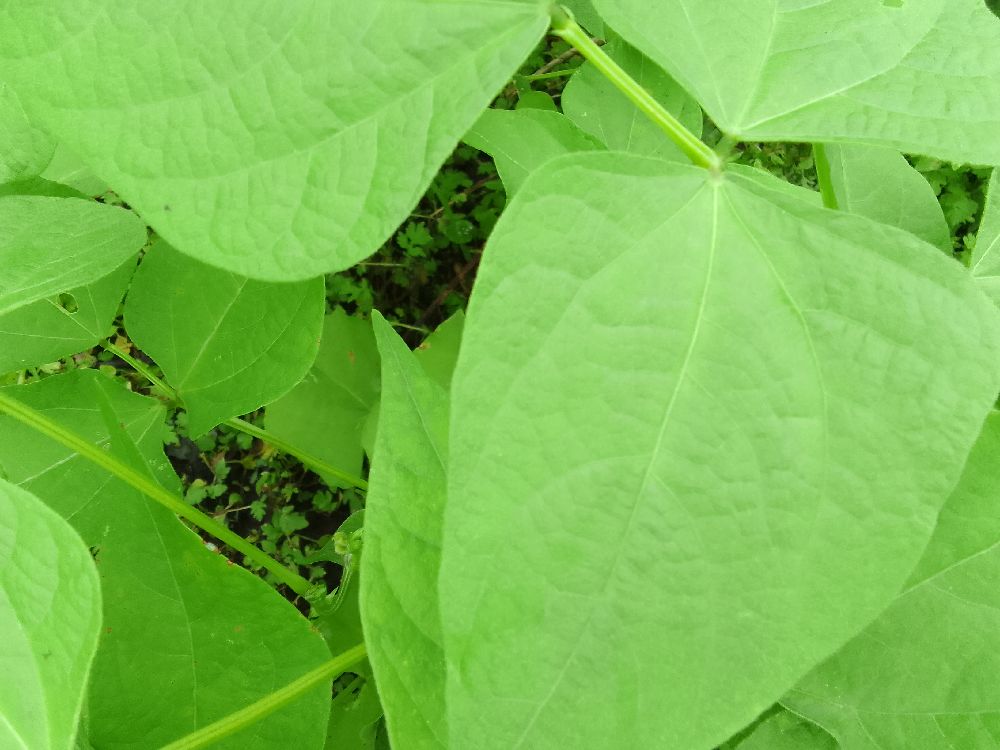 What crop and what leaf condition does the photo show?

common bean, healthy
